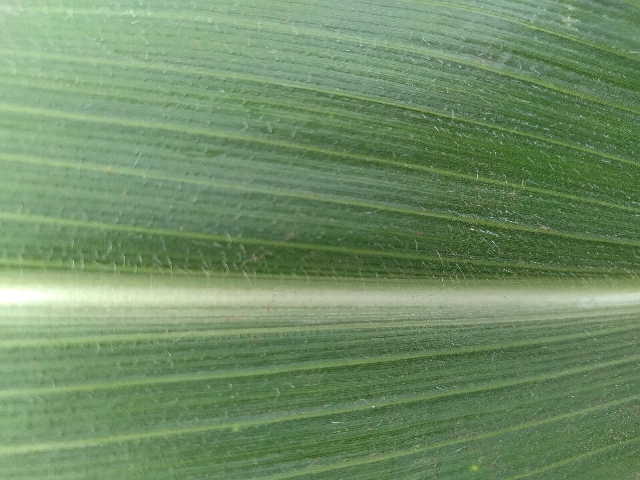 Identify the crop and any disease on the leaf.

maize, healthy
